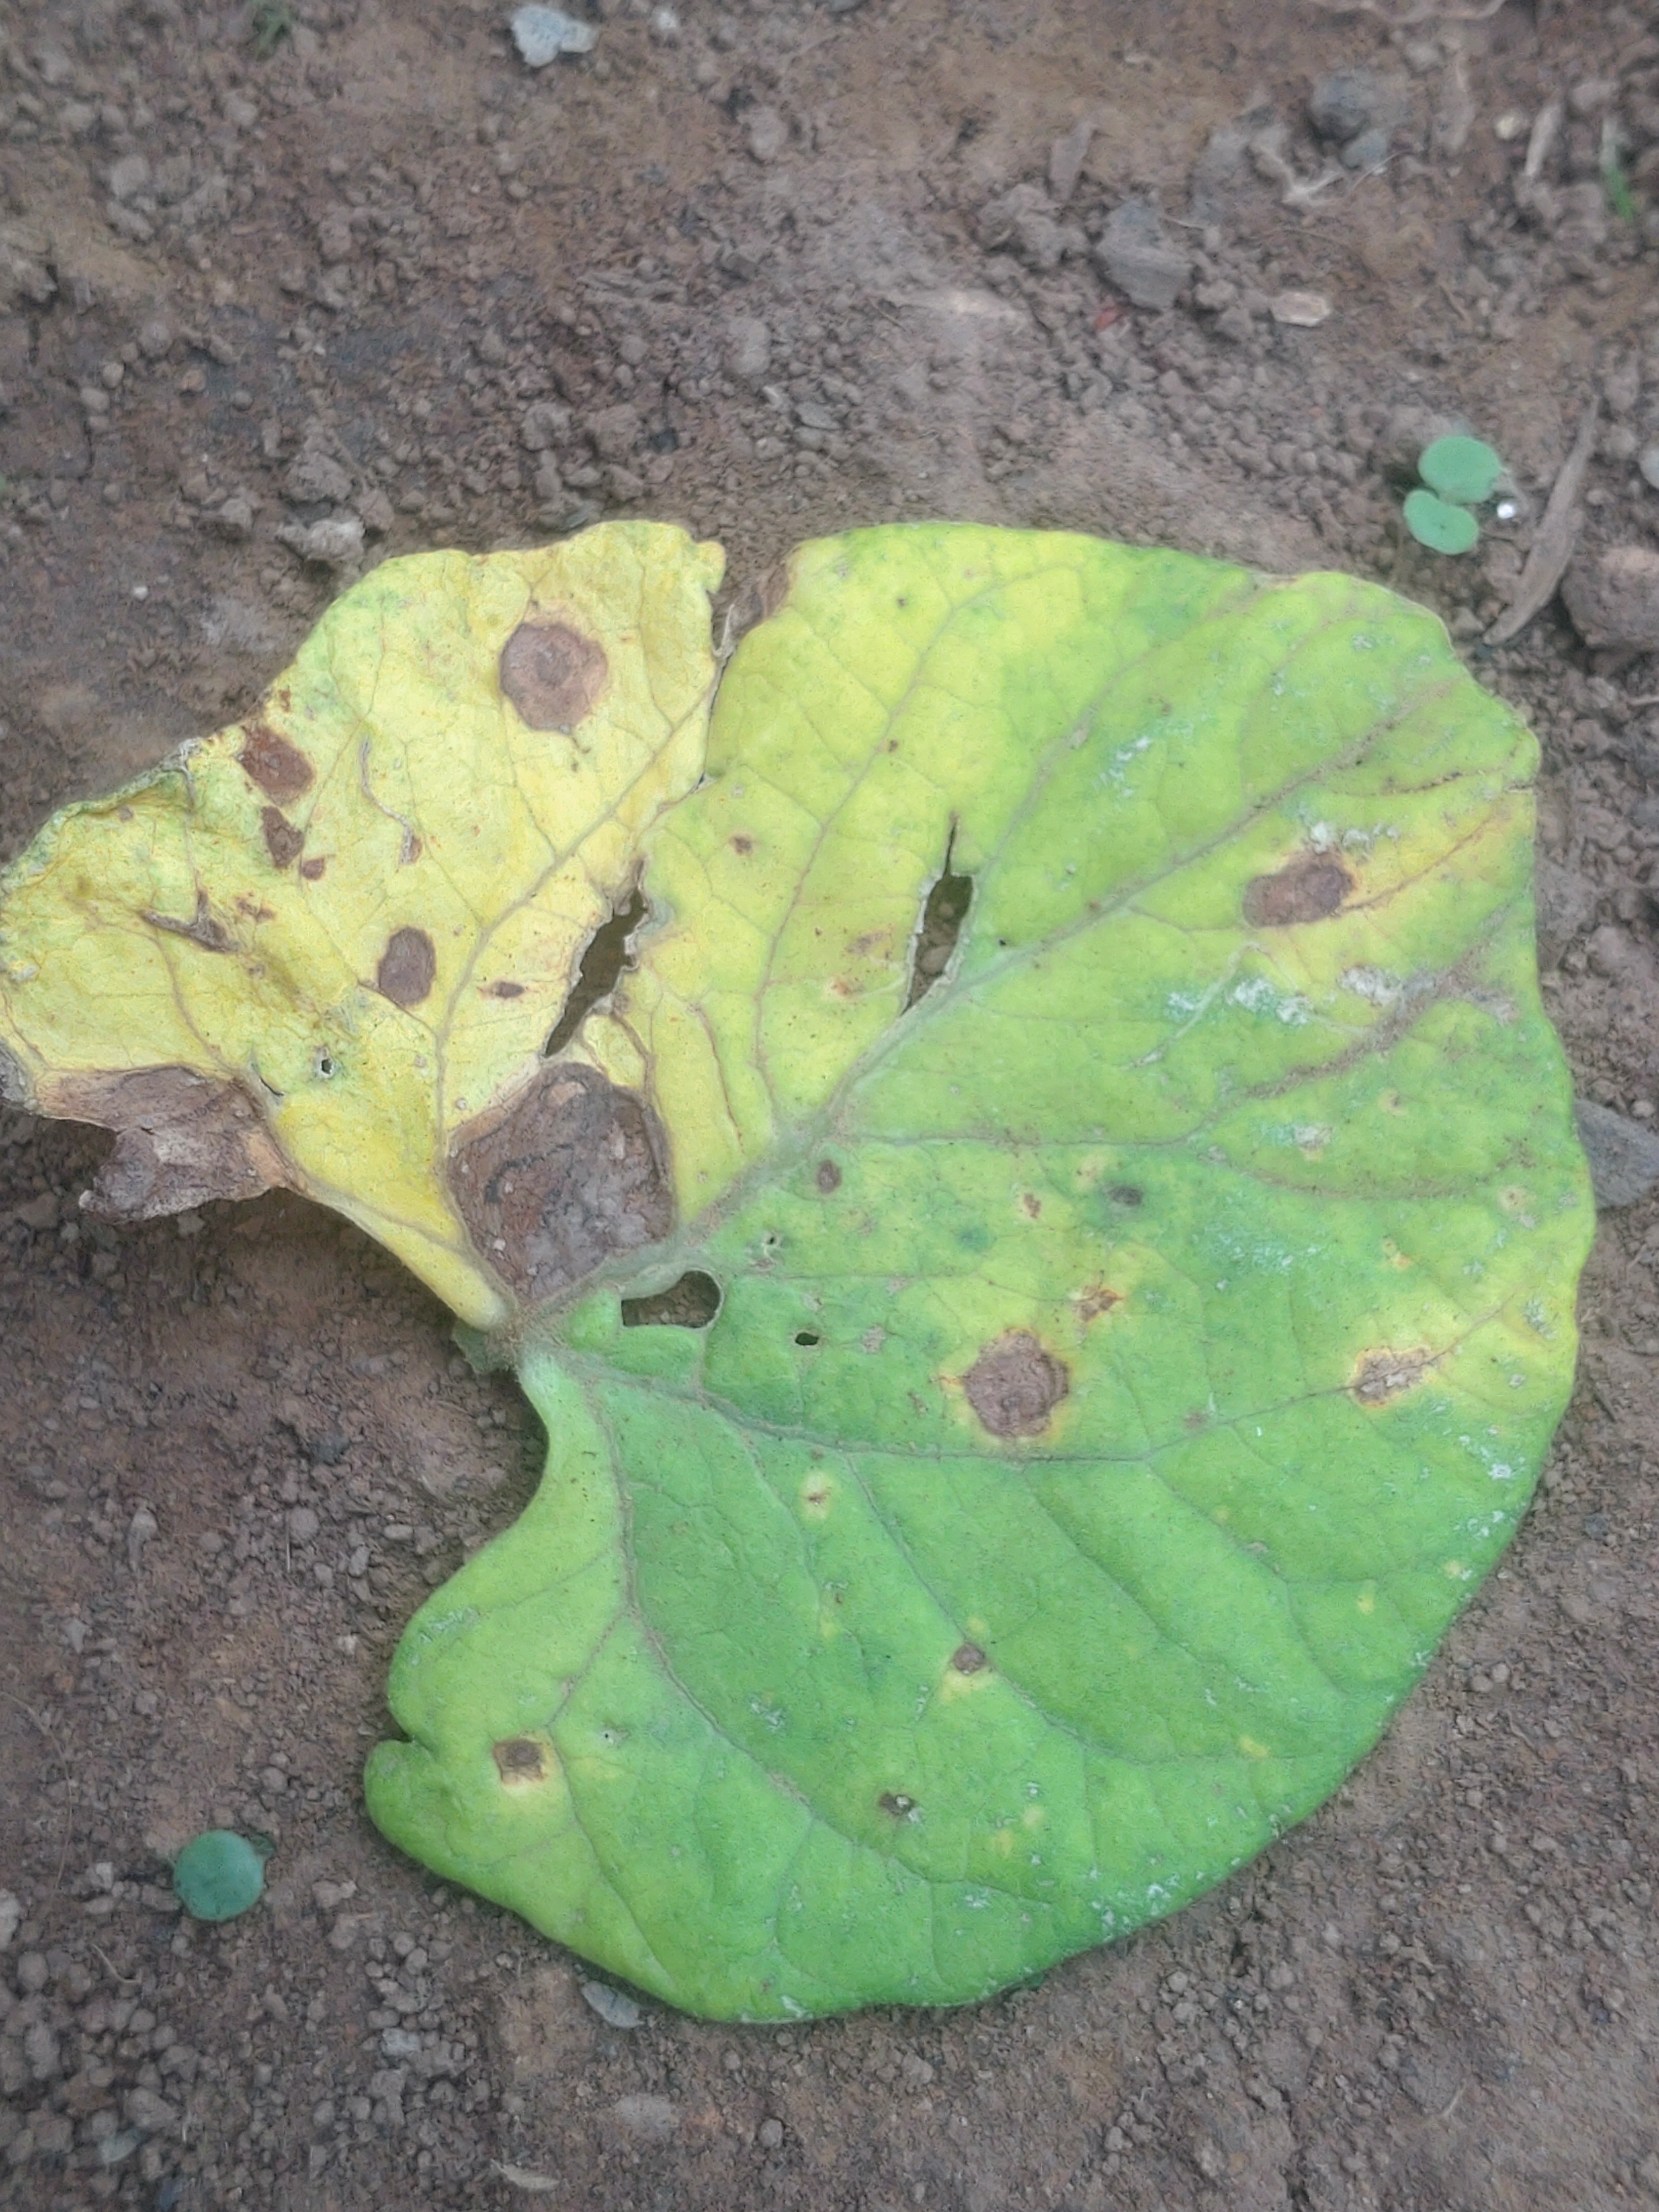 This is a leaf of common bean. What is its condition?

anthracnose
